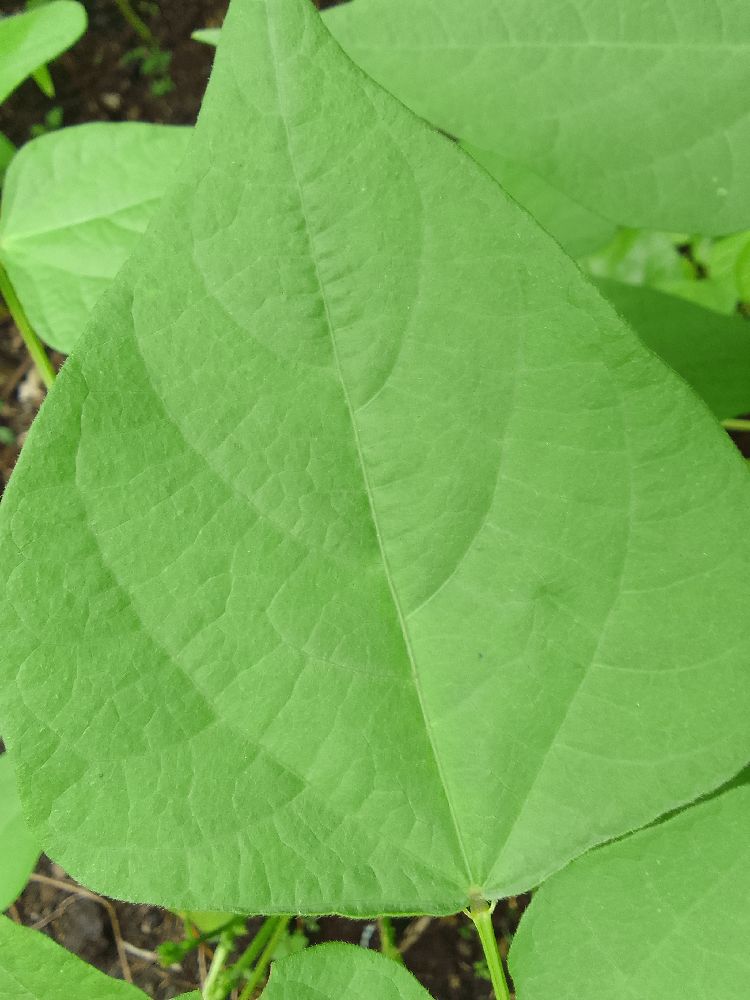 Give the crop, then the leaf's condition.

common bean, healthy
